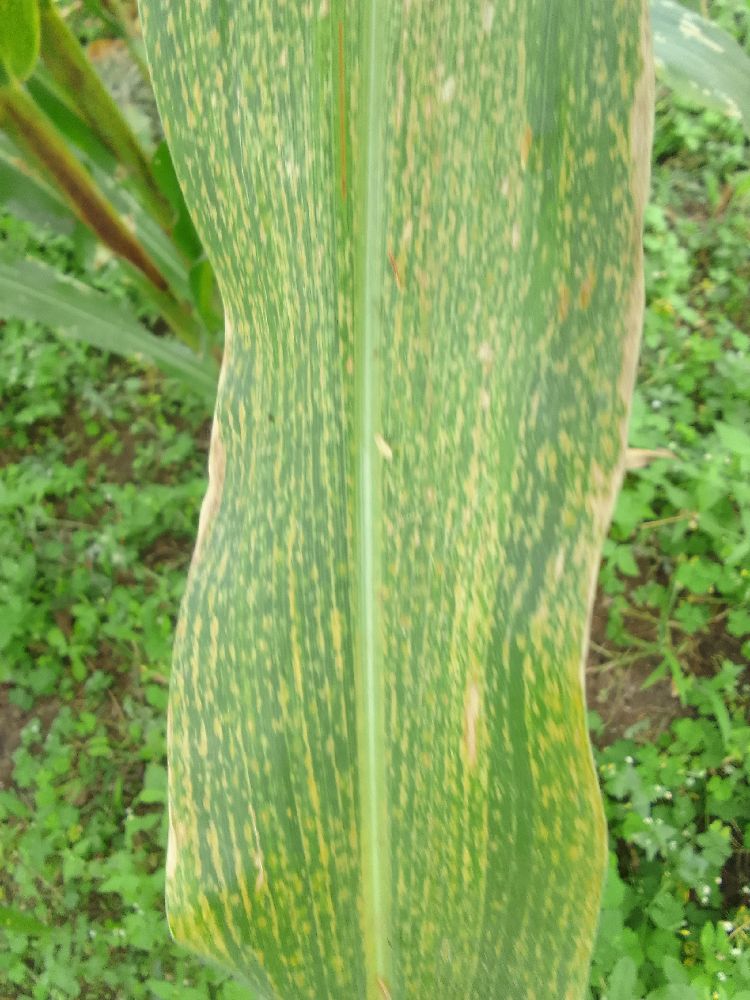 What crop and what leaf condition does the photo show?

maize, maize lethal necrosis
